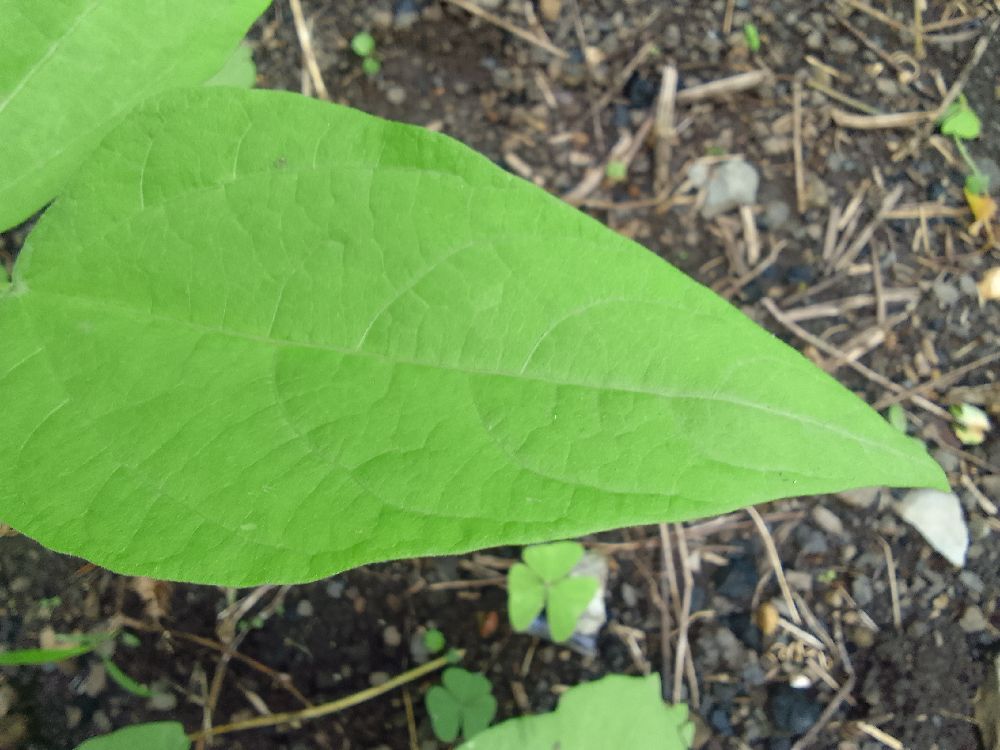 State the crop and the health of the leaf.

common bean, healthy
